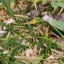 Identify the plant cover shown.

grass
